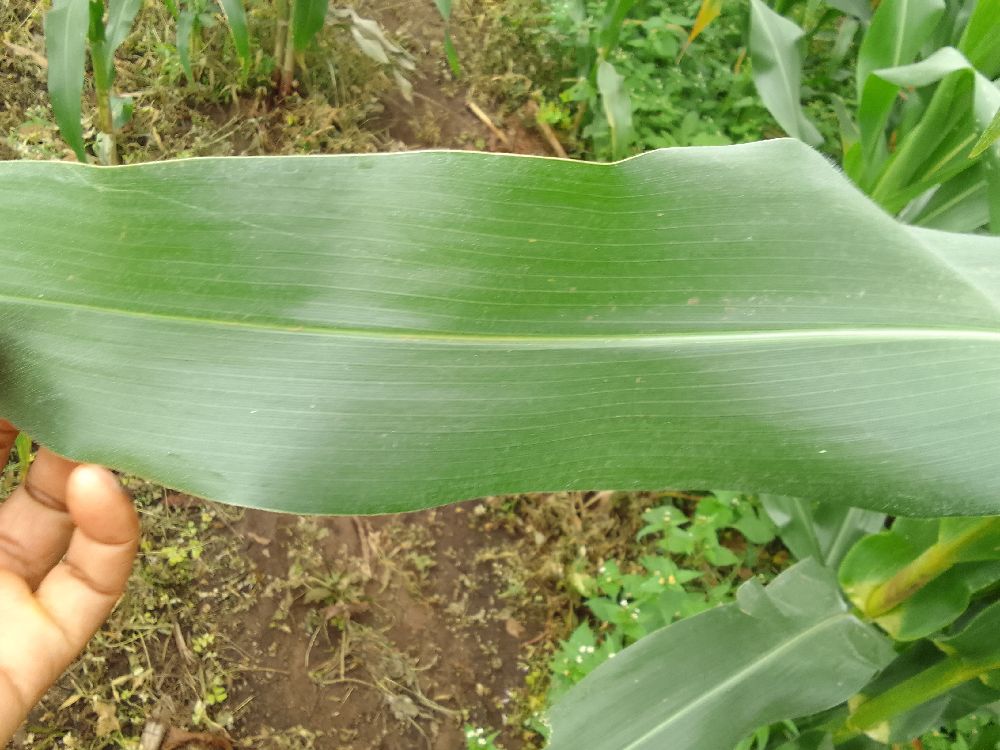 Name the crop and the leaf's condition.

maize, healthy
